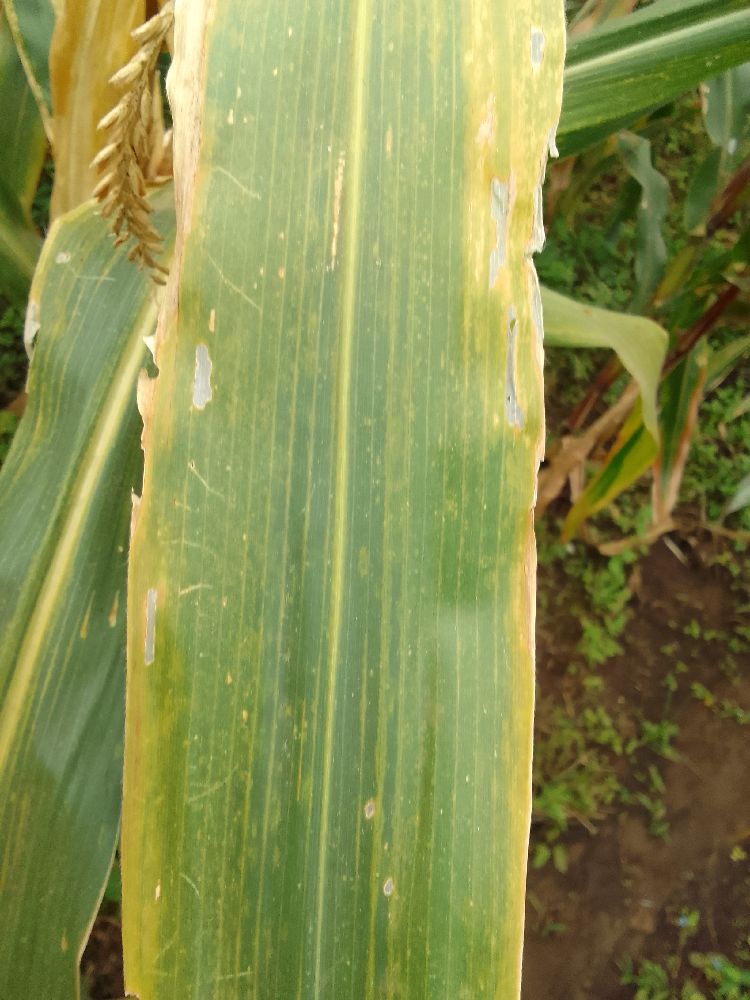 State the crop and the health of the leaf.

maize, maize lethal necrosis
